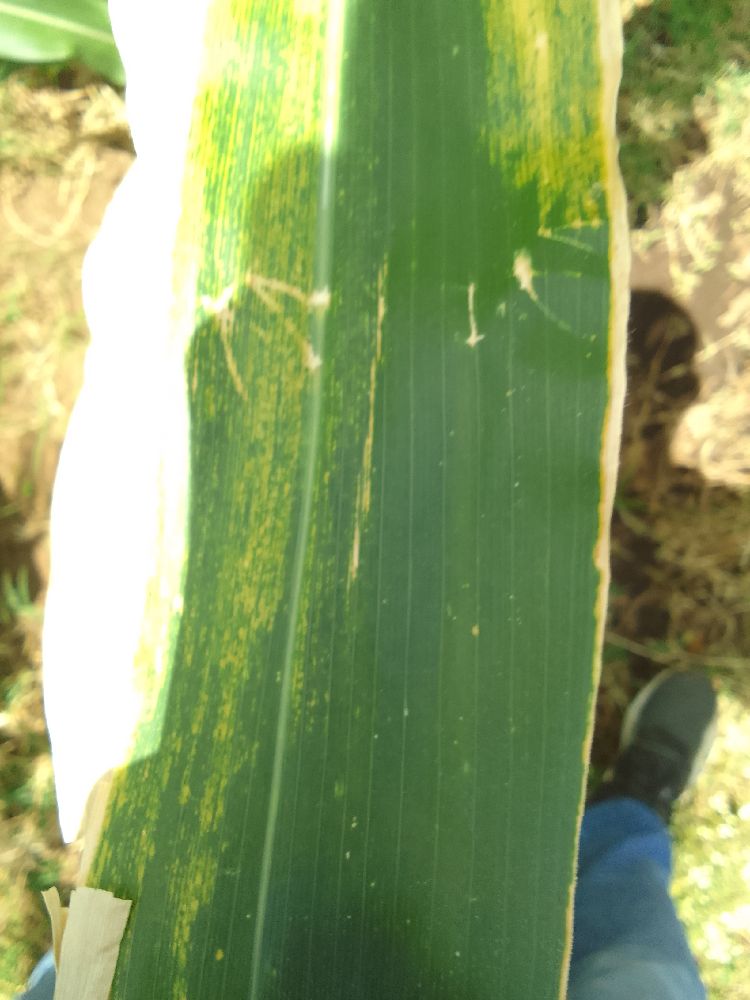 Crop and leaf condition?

maize, maize lethal necrosis
